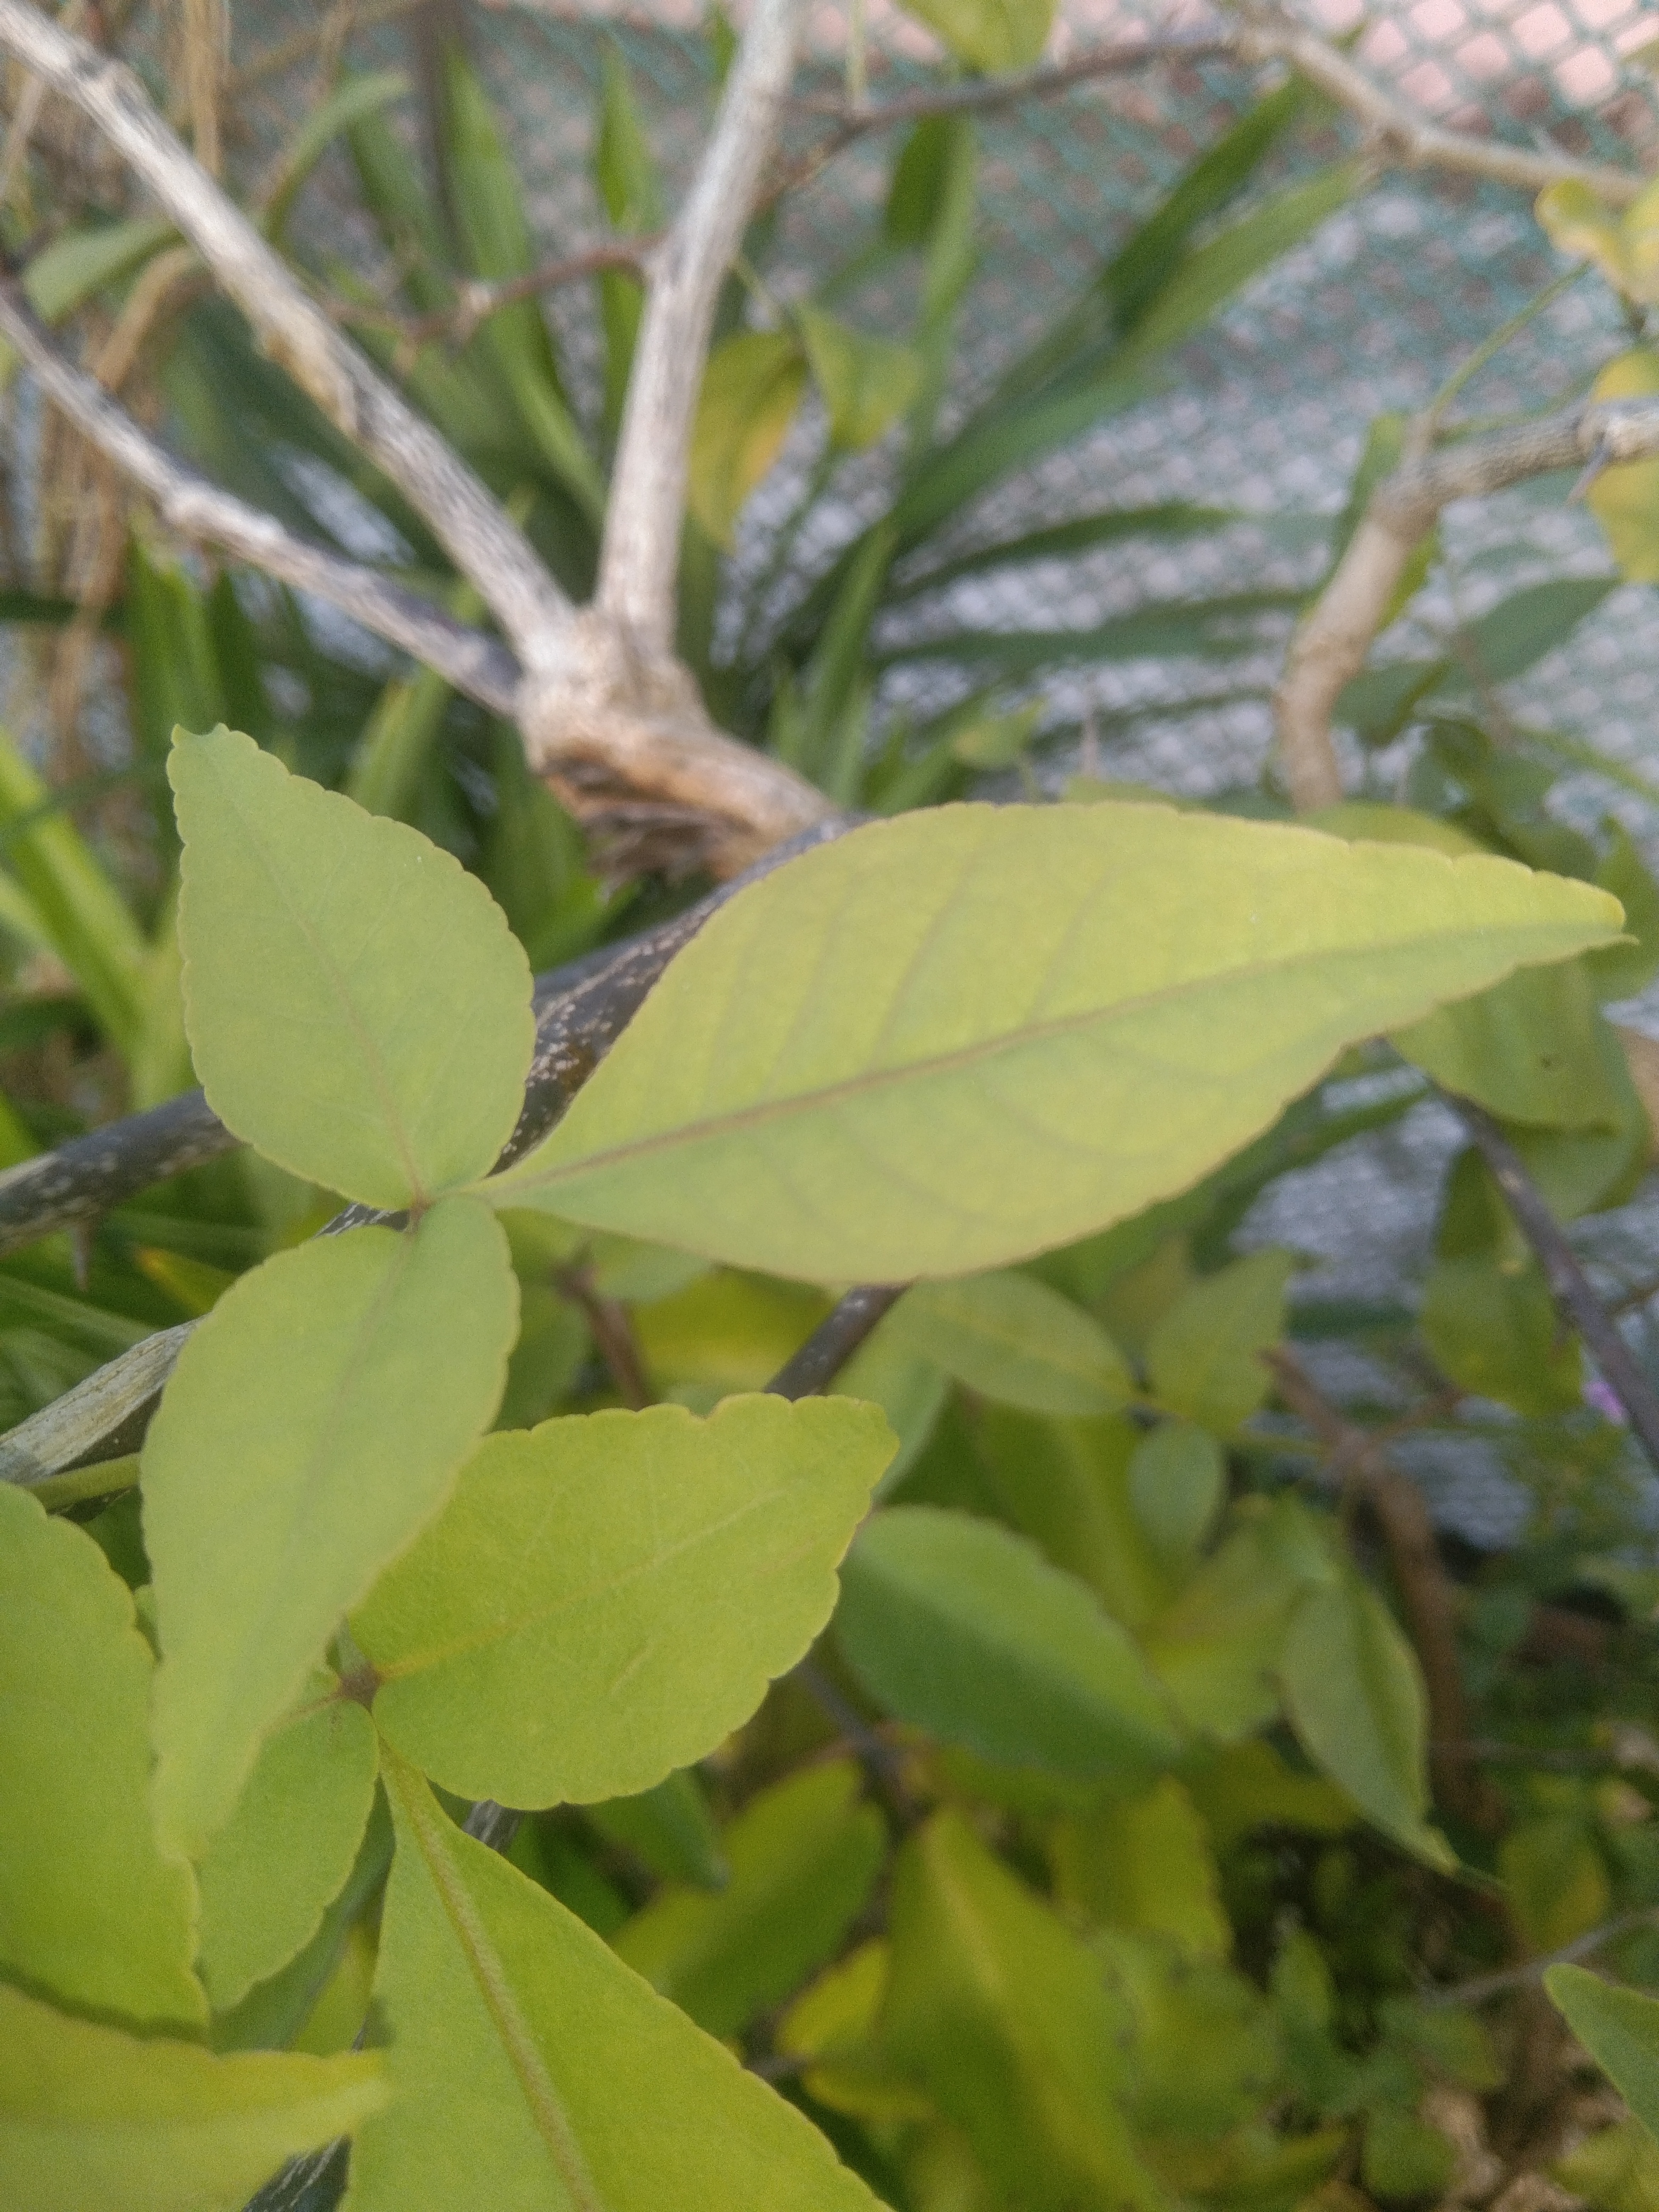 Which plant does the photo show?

wood apple
